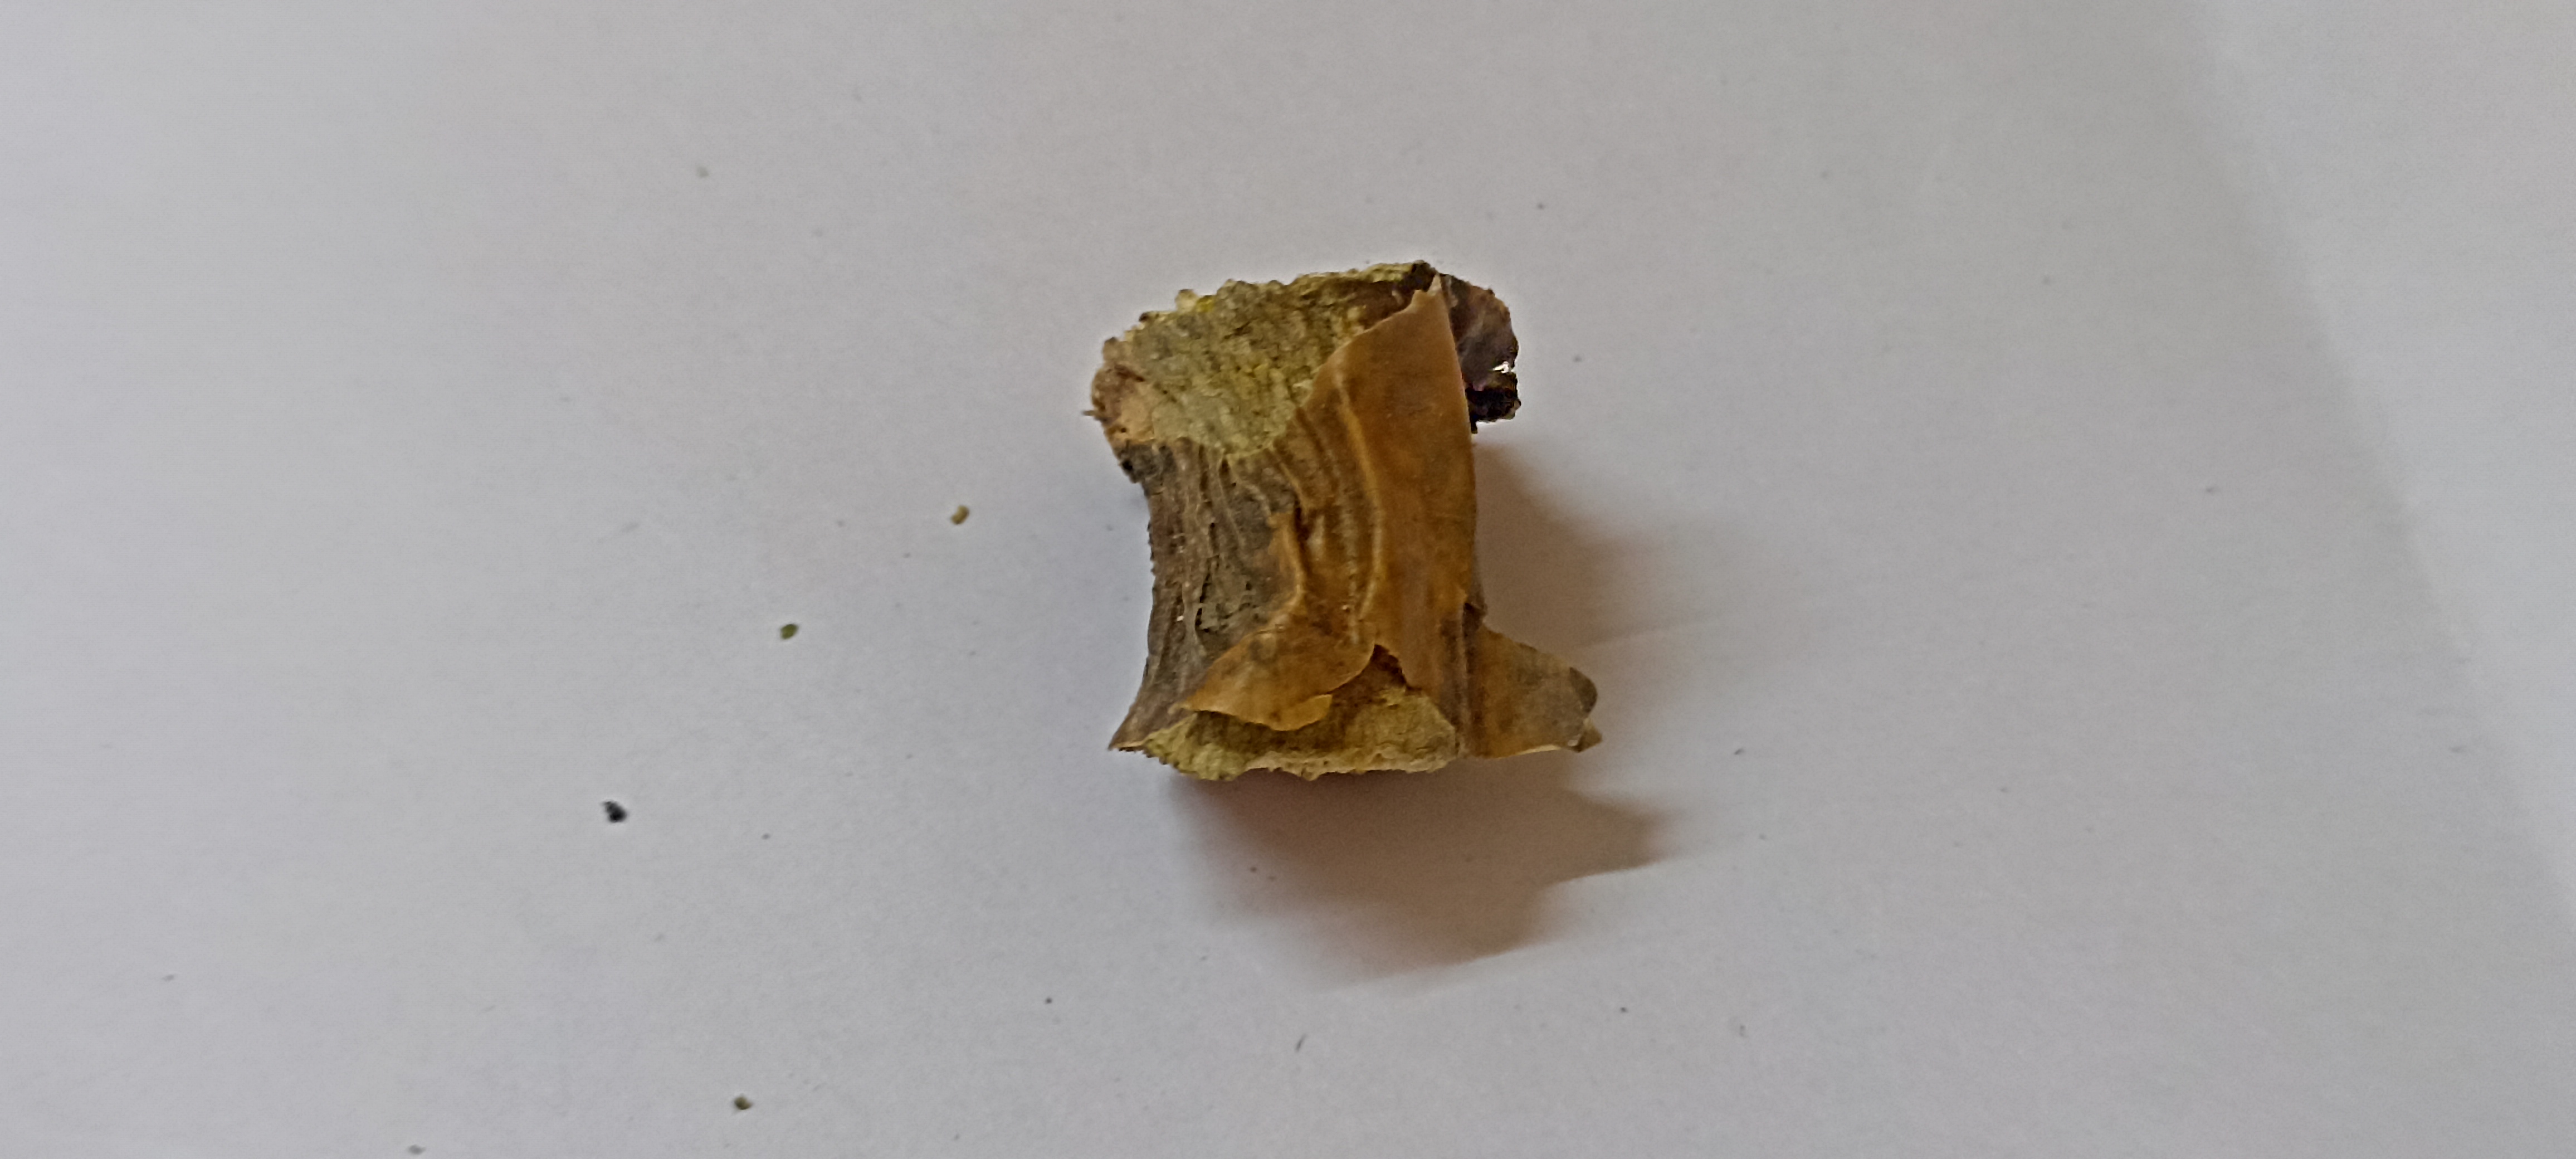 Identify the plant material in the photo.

gulvel
